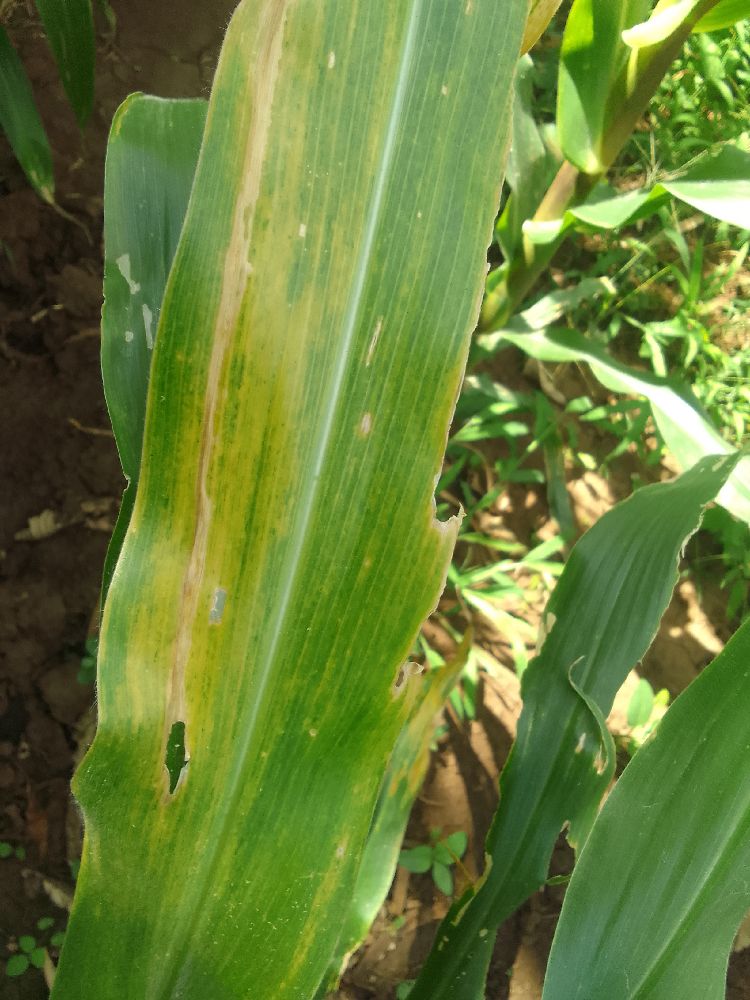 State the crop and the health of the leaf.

maize, maize lethal necrosis
